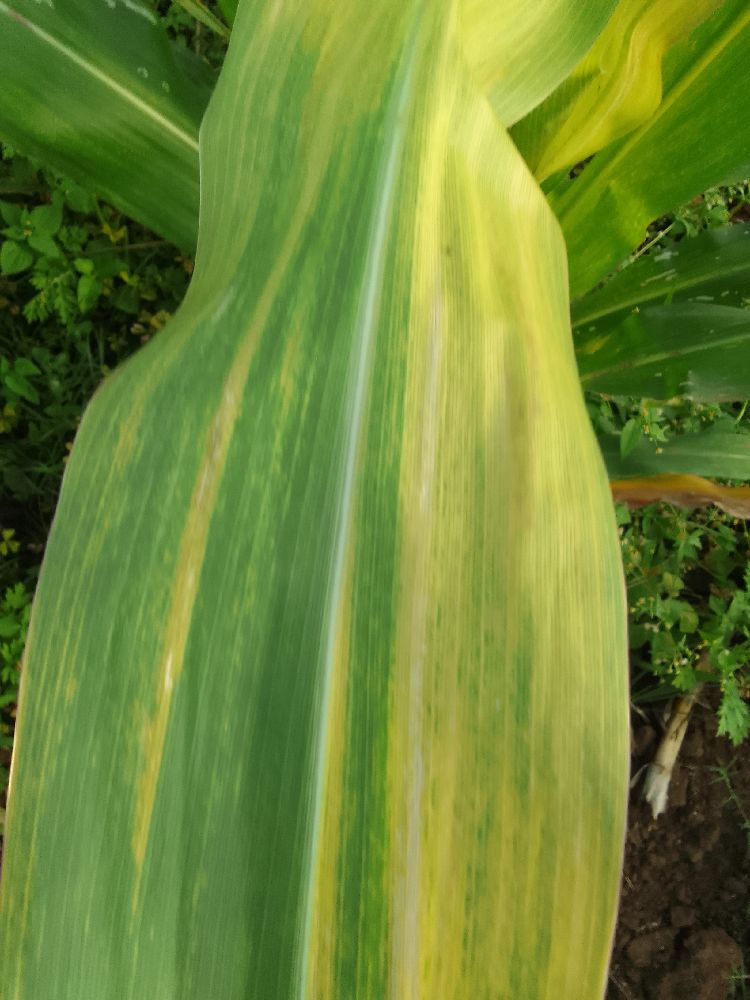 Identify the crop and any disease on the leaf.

maize, maize lethal necrosis
